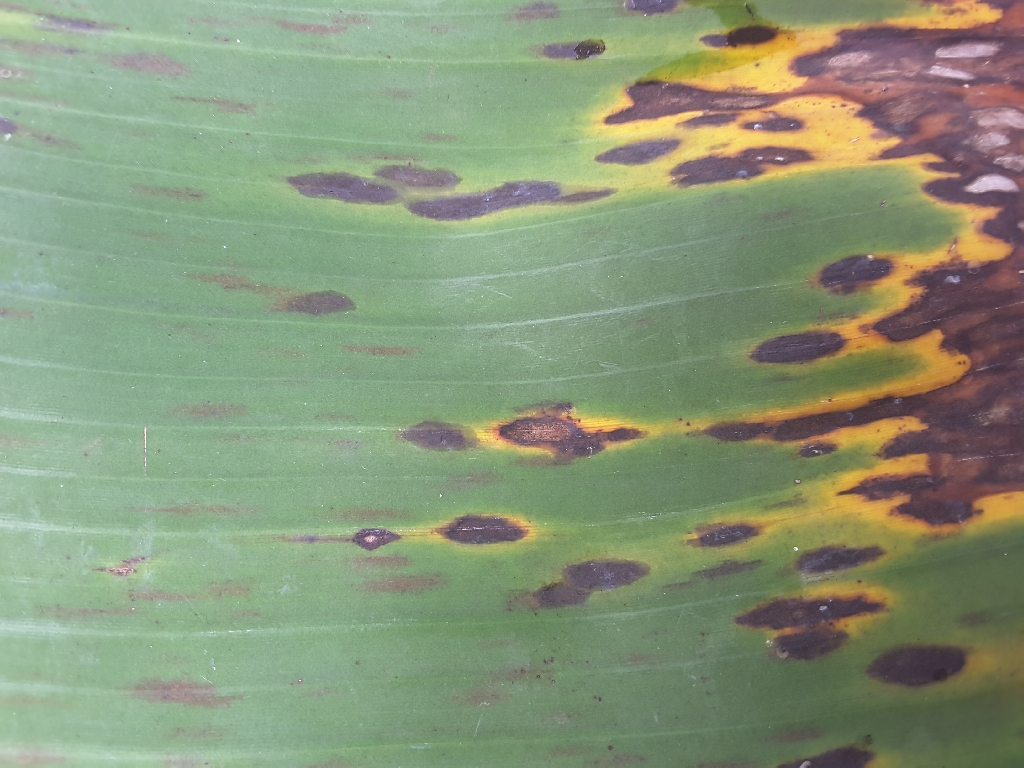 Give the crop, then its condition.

banana, black sigatoka
